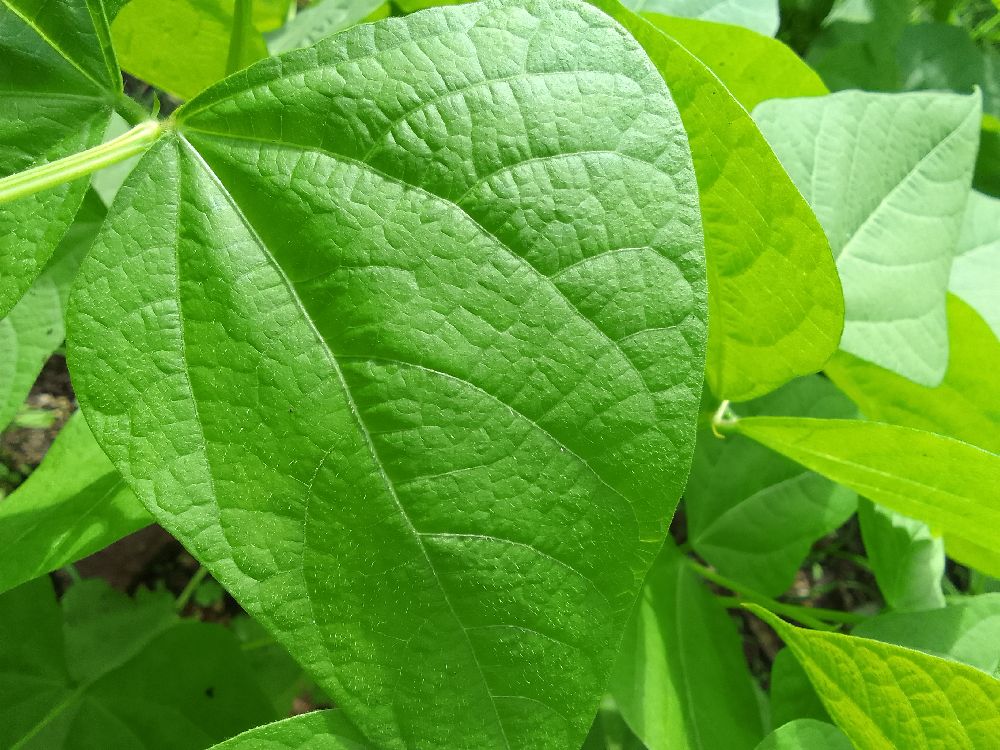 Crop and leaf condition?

common bean, healthy
